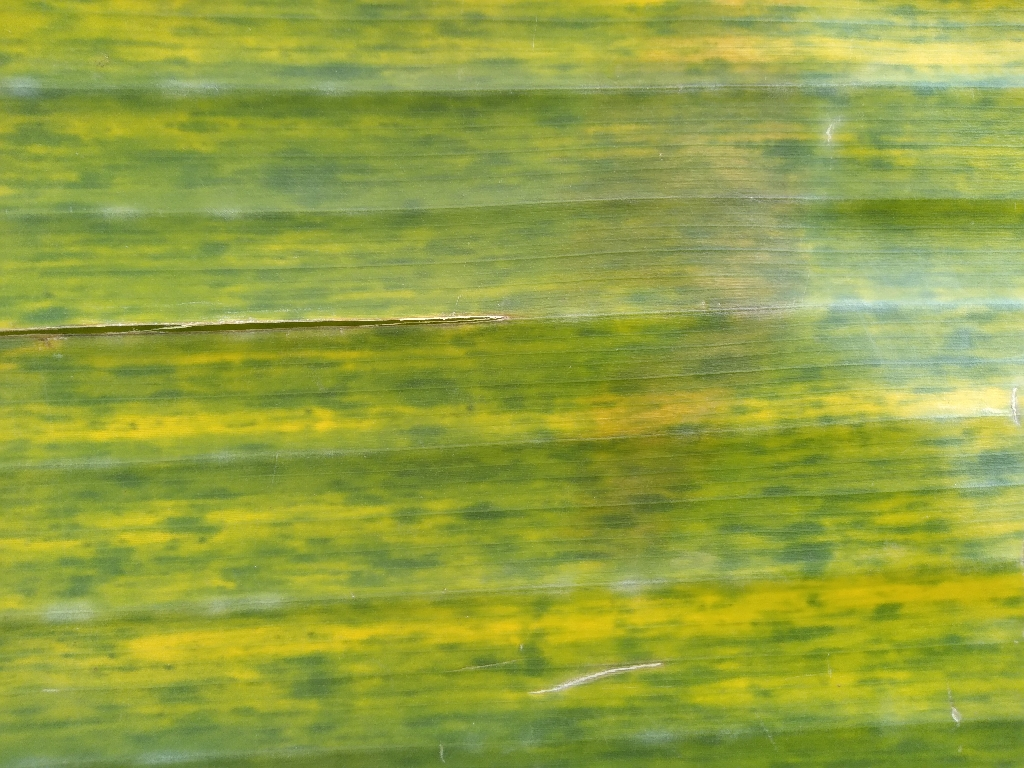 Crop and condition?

banana, fusarium wilt race 1
